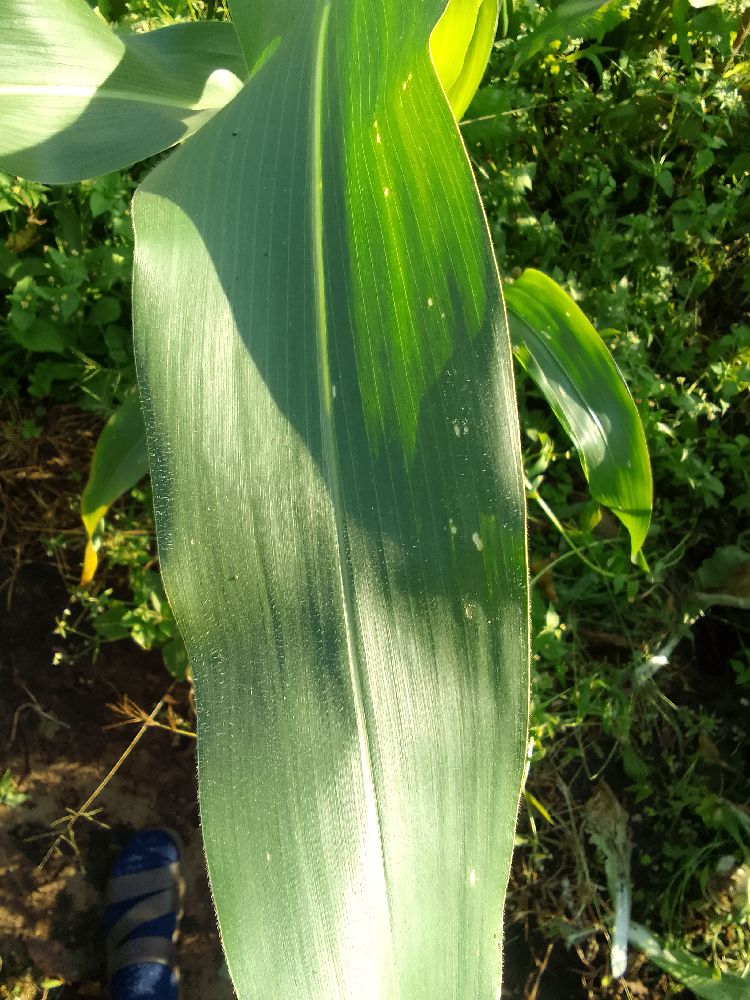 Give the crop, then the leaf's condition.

maize, healthy
